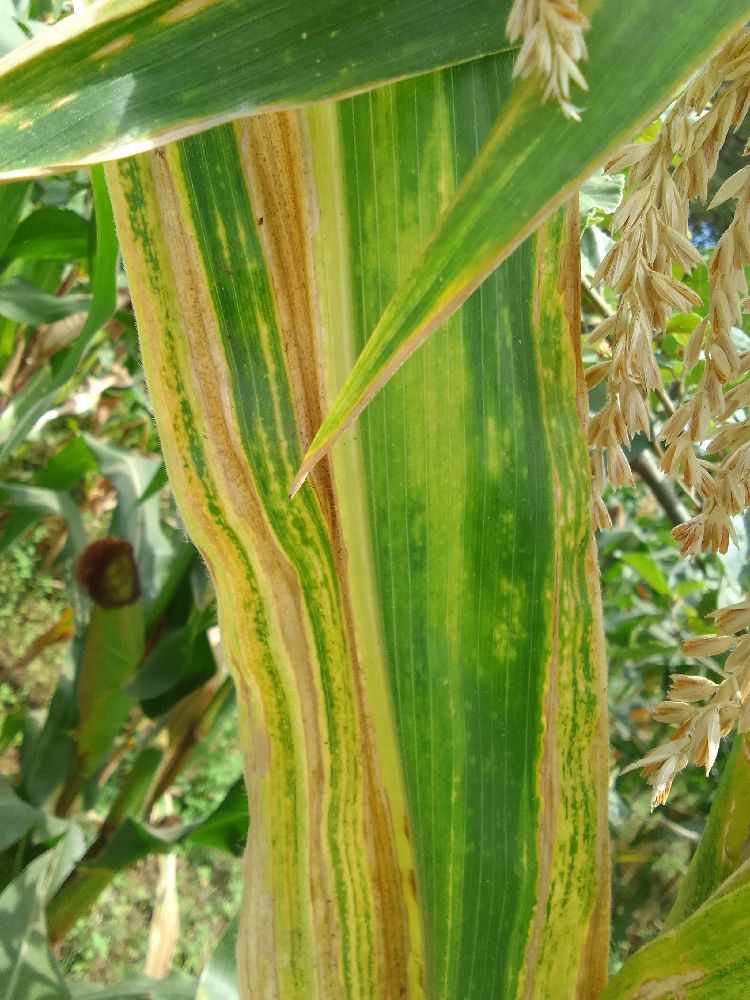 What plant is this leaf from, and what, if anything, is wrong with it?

maize, maize lethal necrosis
